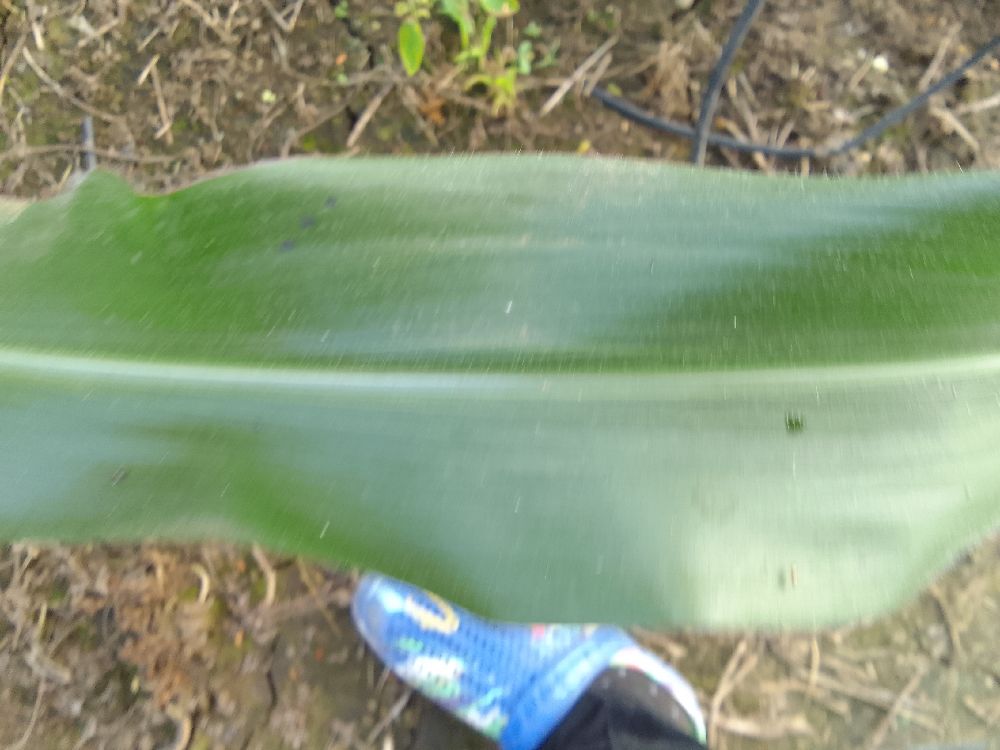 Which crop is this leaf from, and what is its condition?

maize, healthy
